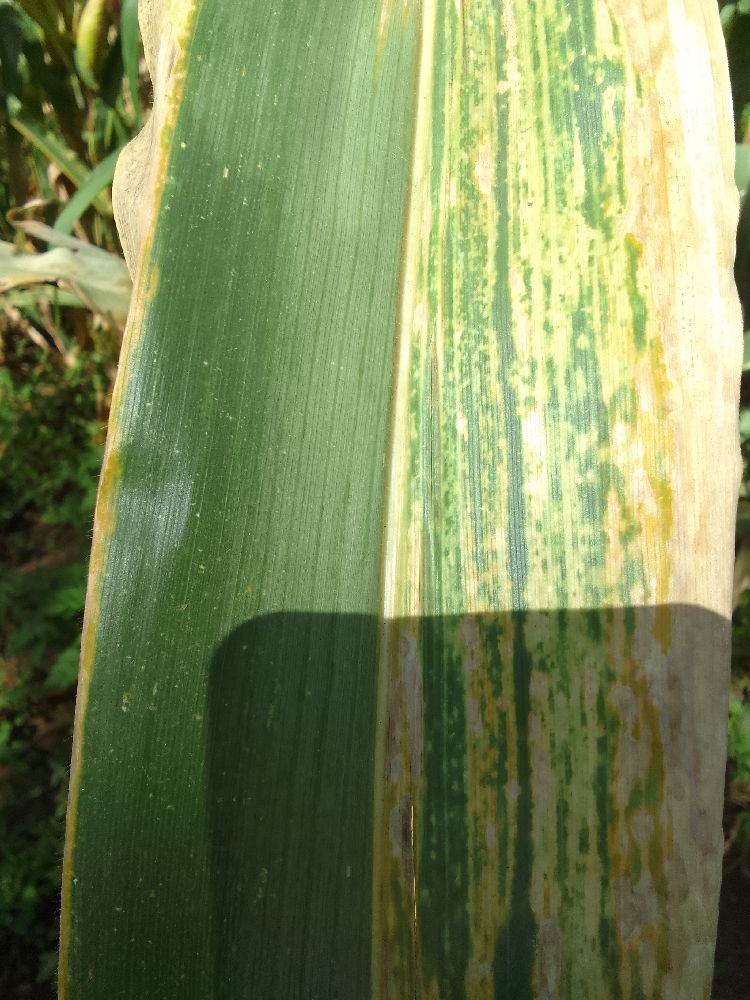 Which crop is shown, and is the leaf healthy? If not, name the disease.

maize, maize lethal necrosis
